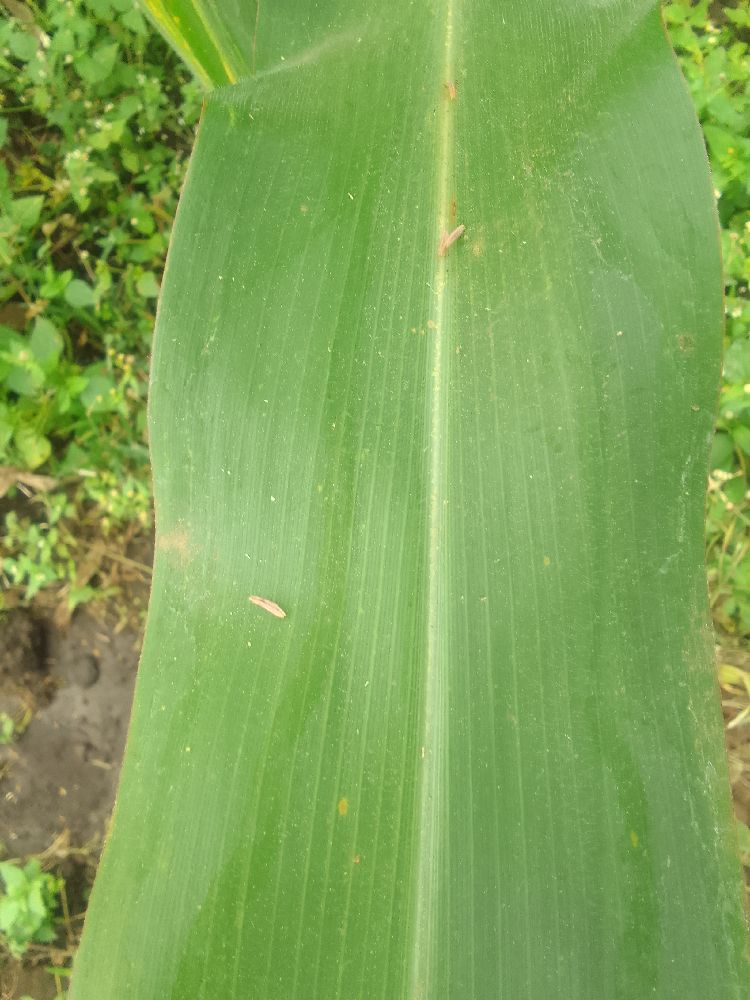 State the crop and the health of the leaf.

maize, healthy
